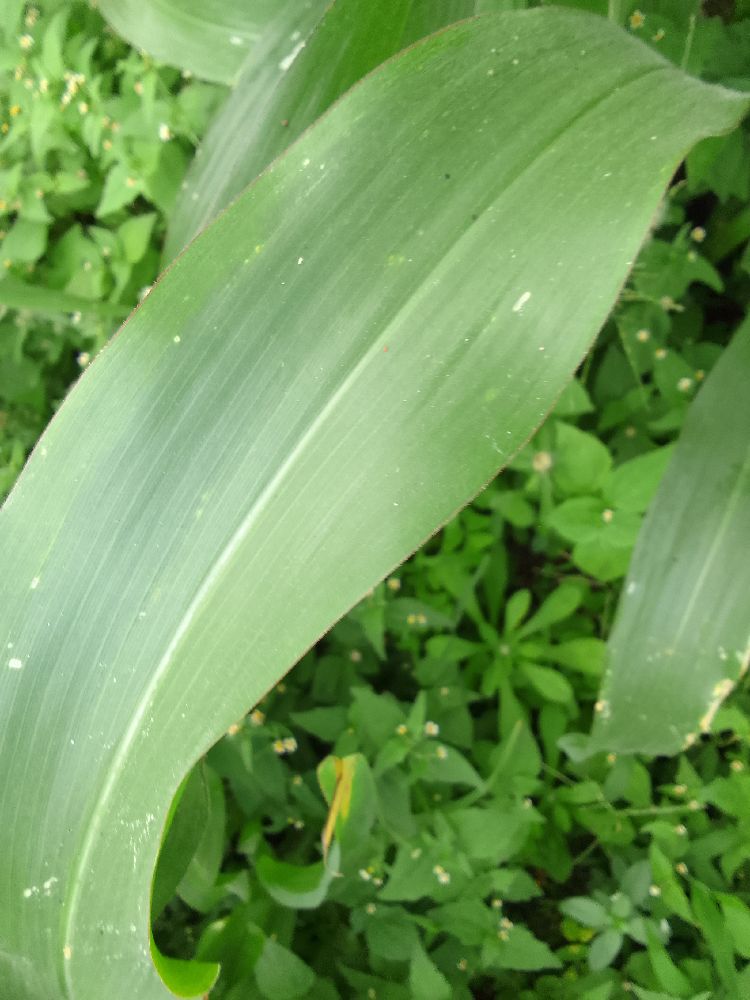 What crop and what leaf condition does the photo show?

maize, healthy
